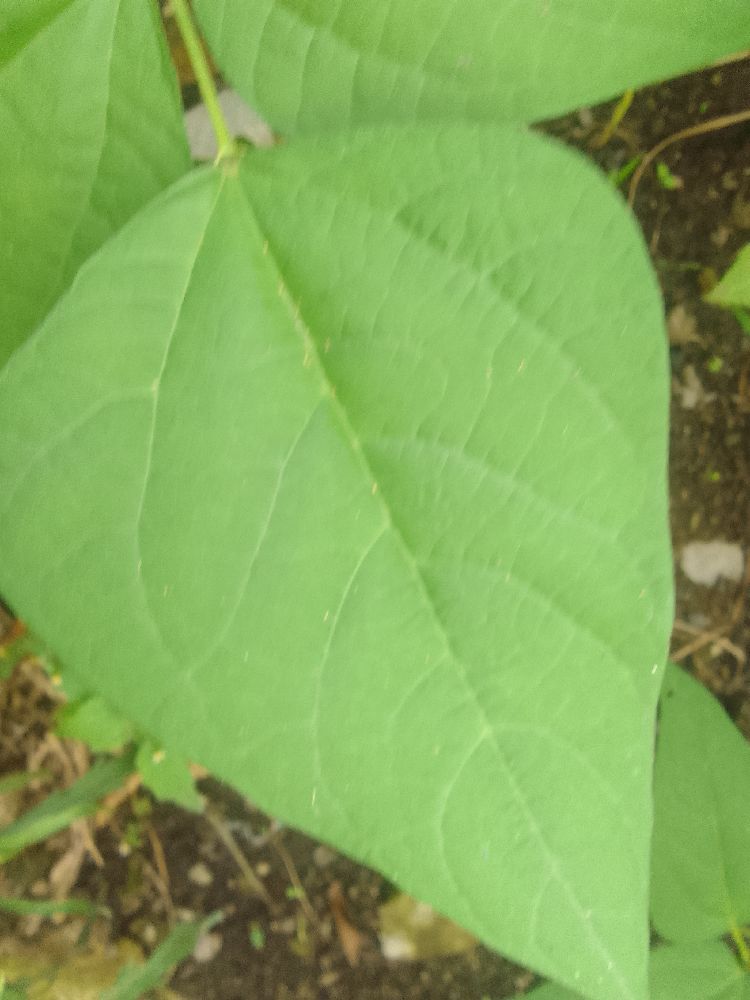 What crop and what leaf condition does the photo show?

common bean, healthy
